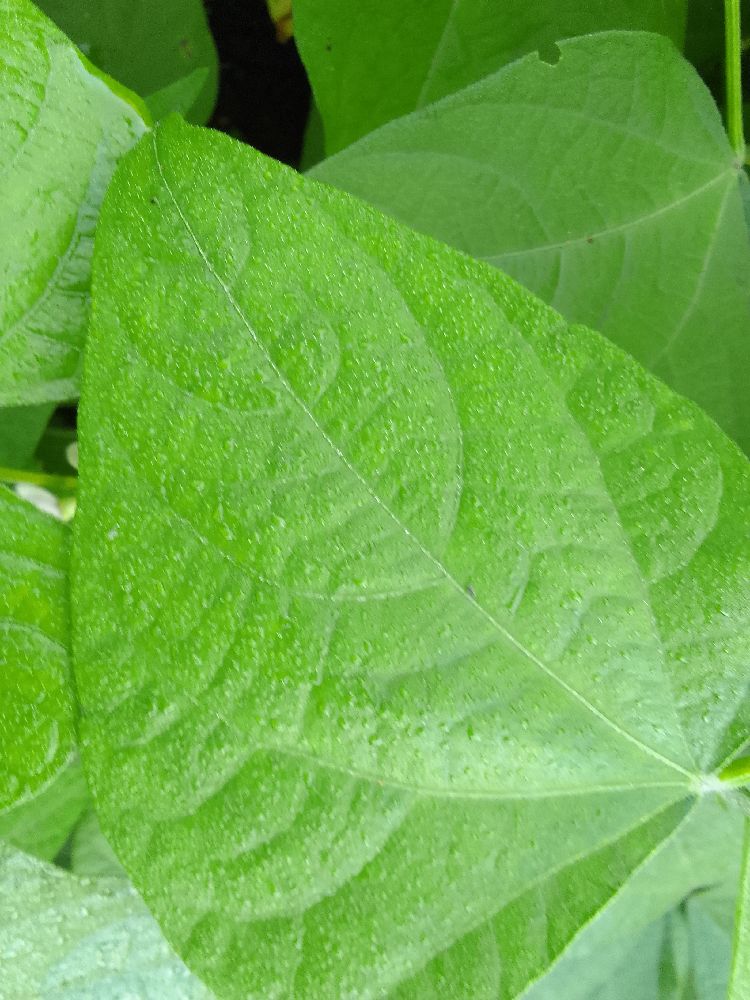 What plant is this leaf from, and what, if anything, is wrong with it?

common bean, healthy
